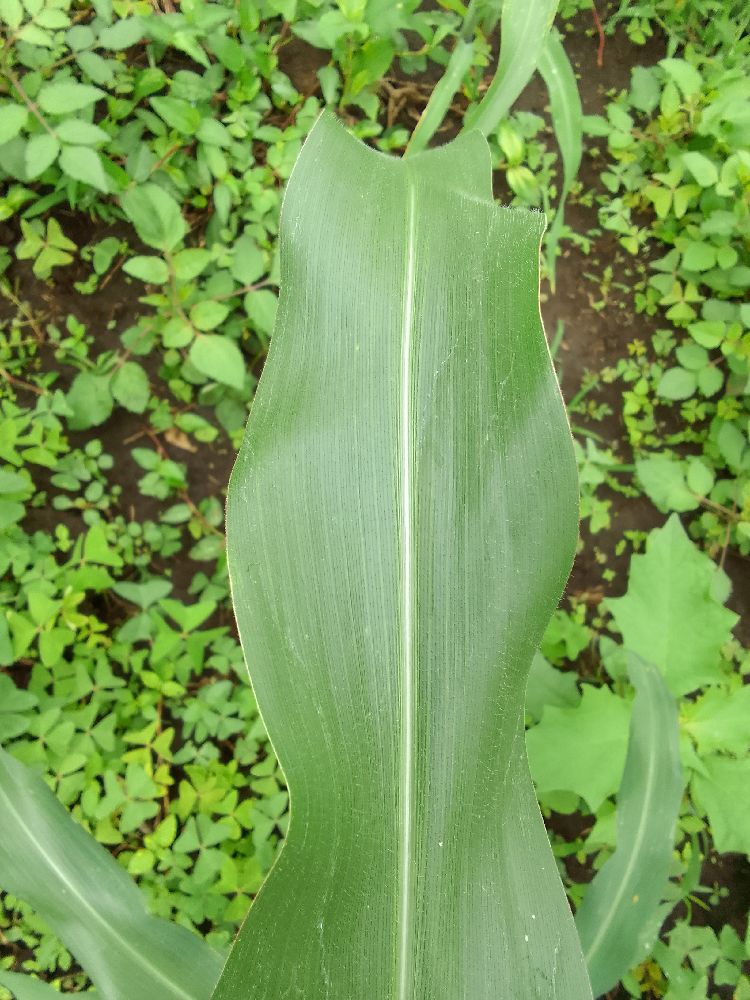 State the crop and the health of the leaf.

maize, healthy
